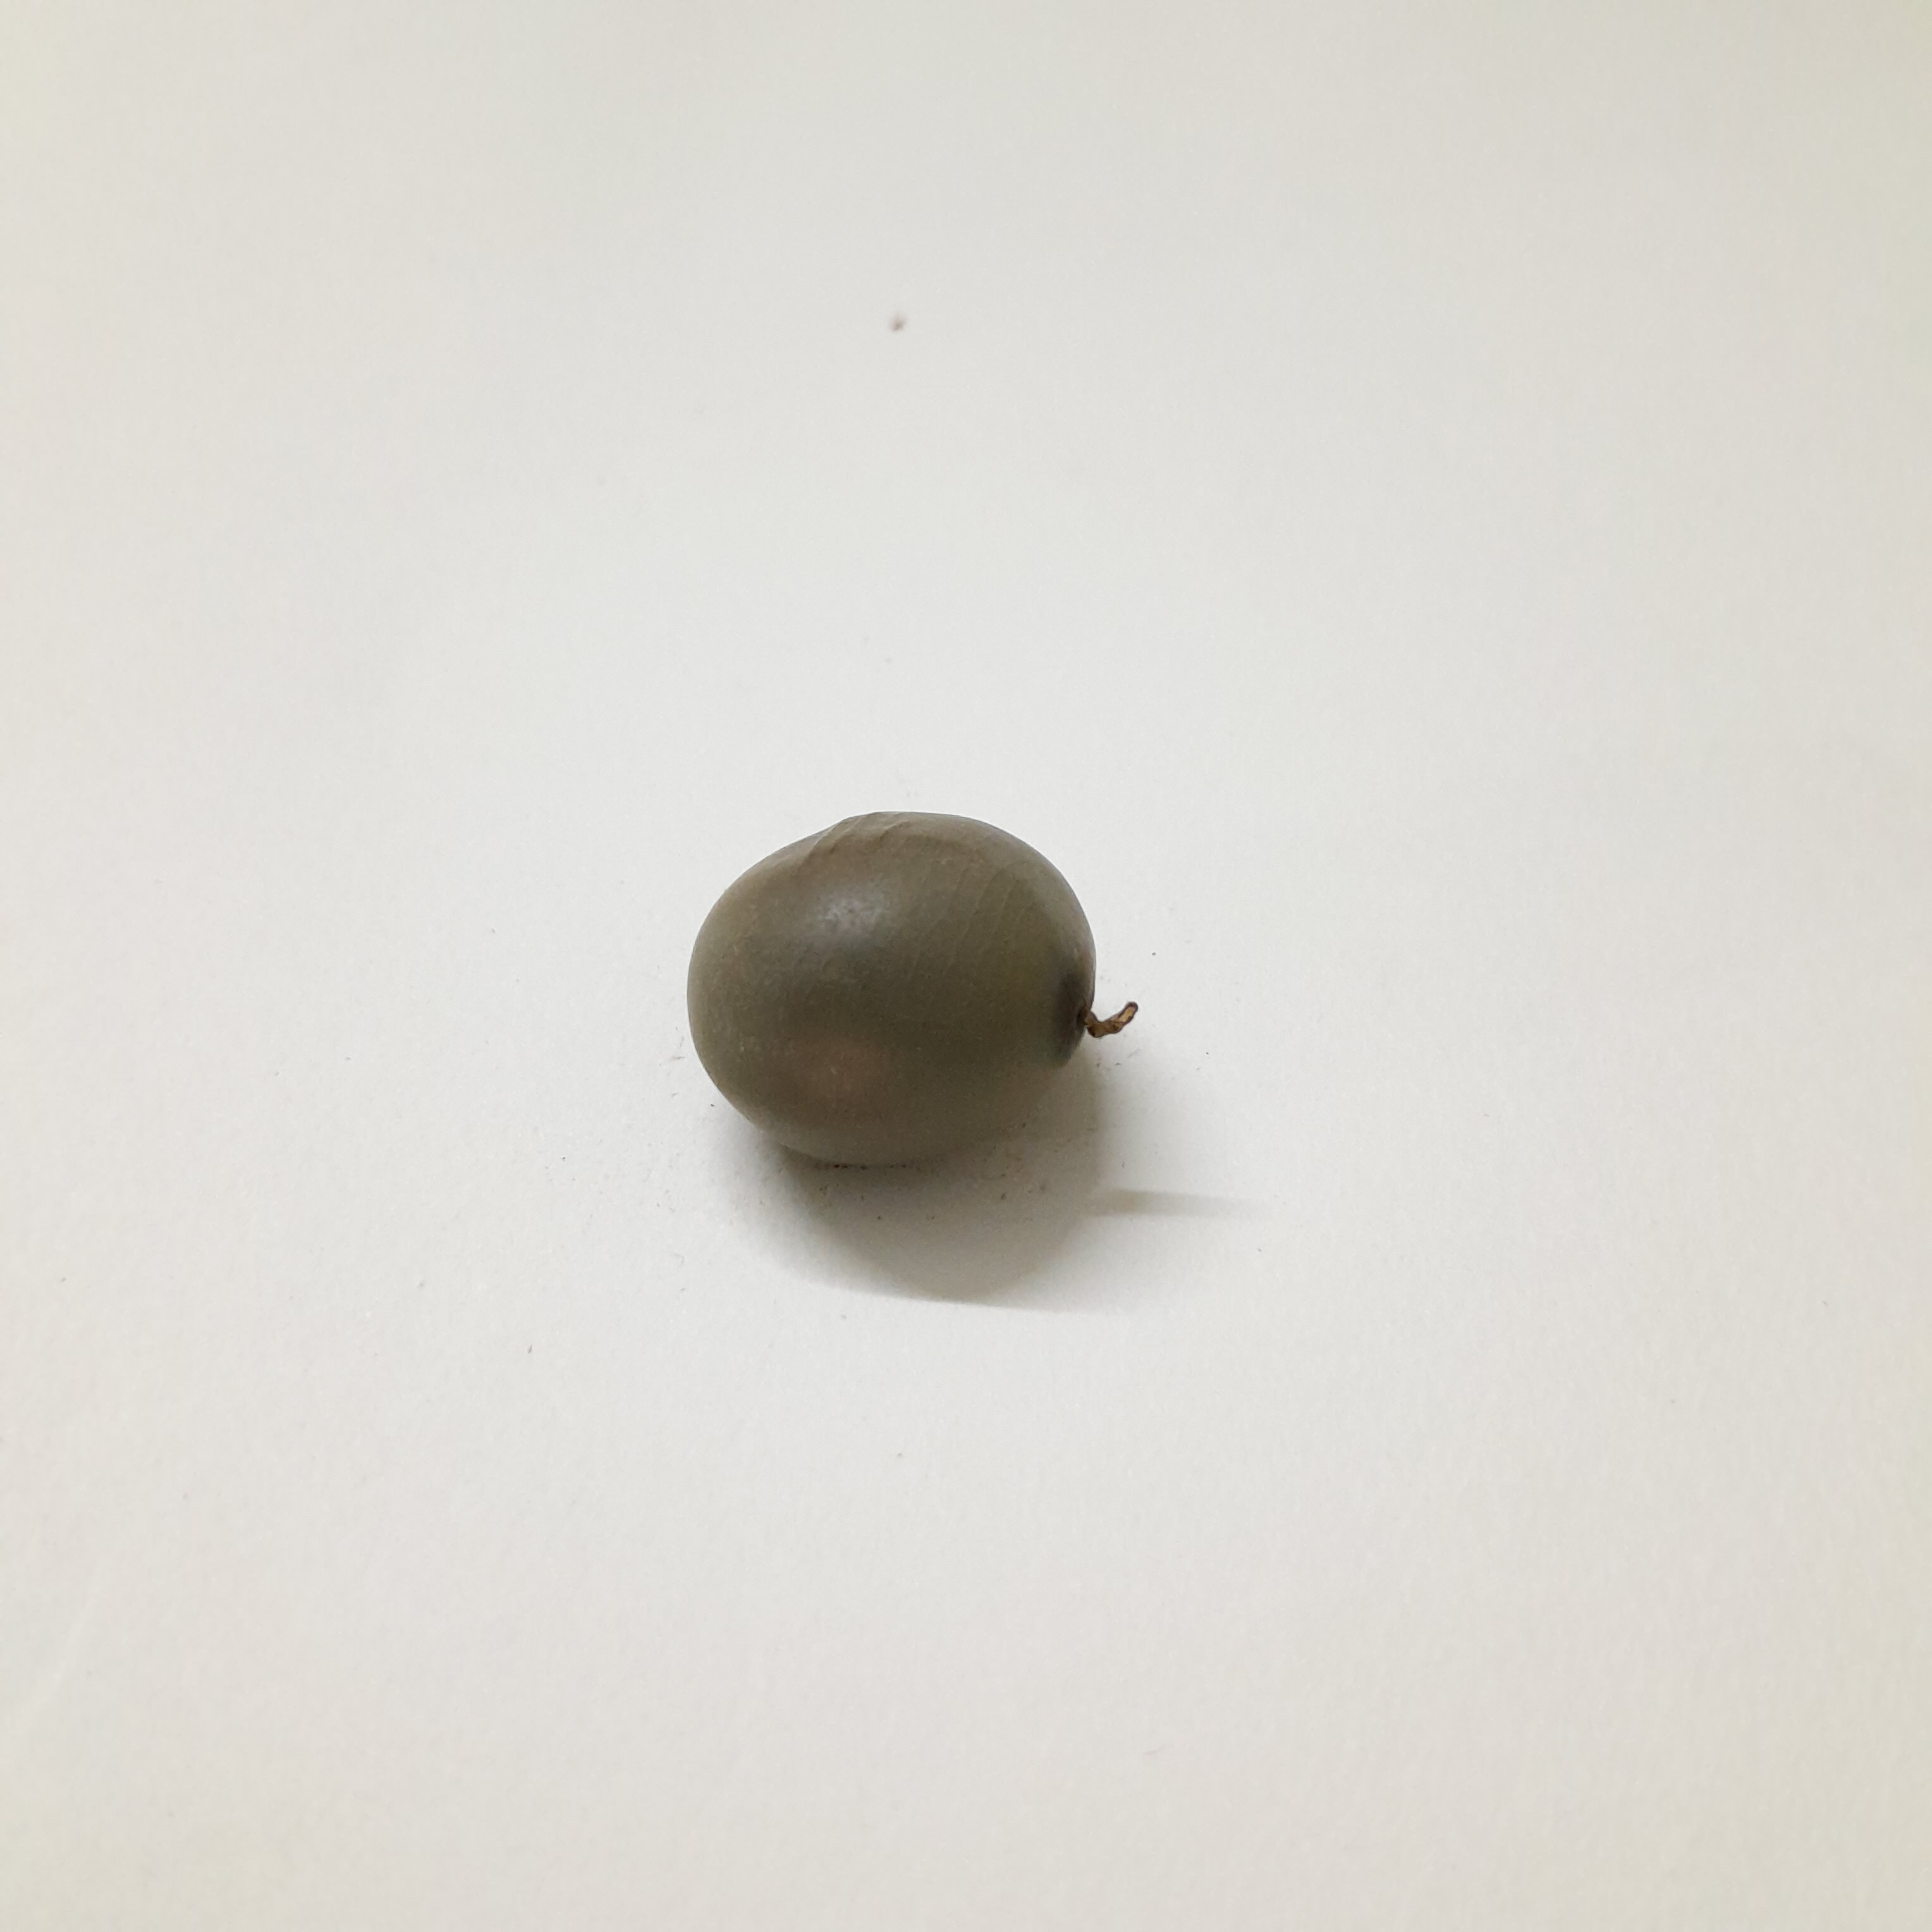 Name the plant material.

sagargota
